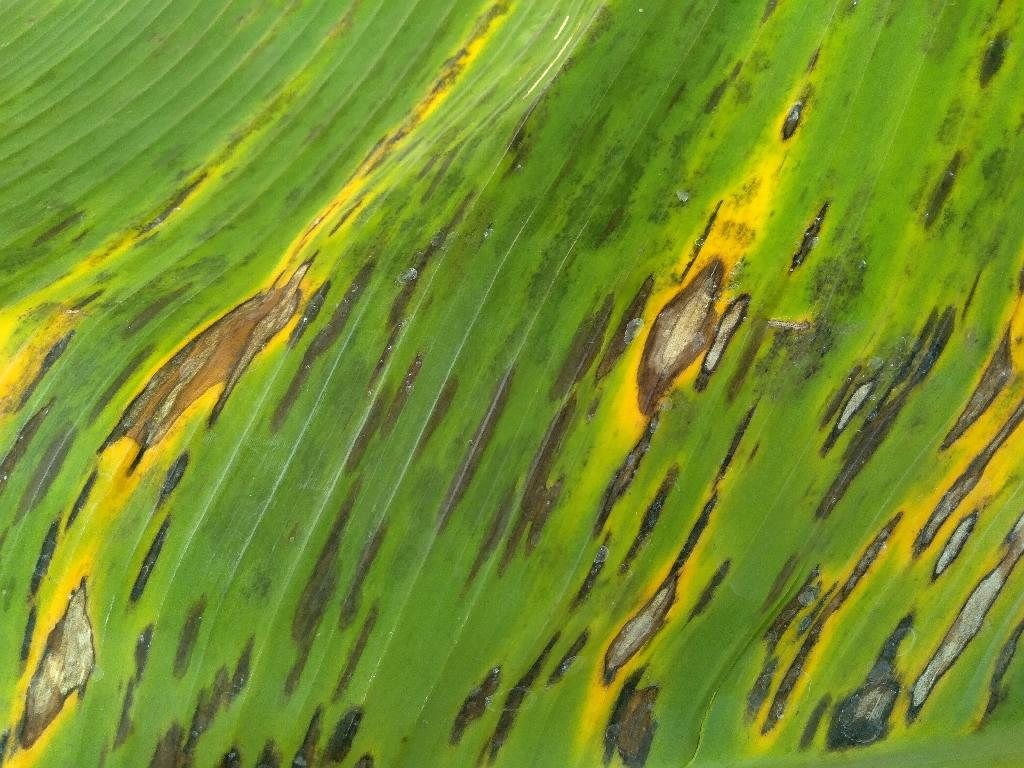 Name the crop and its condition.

banana, black sigatoka
